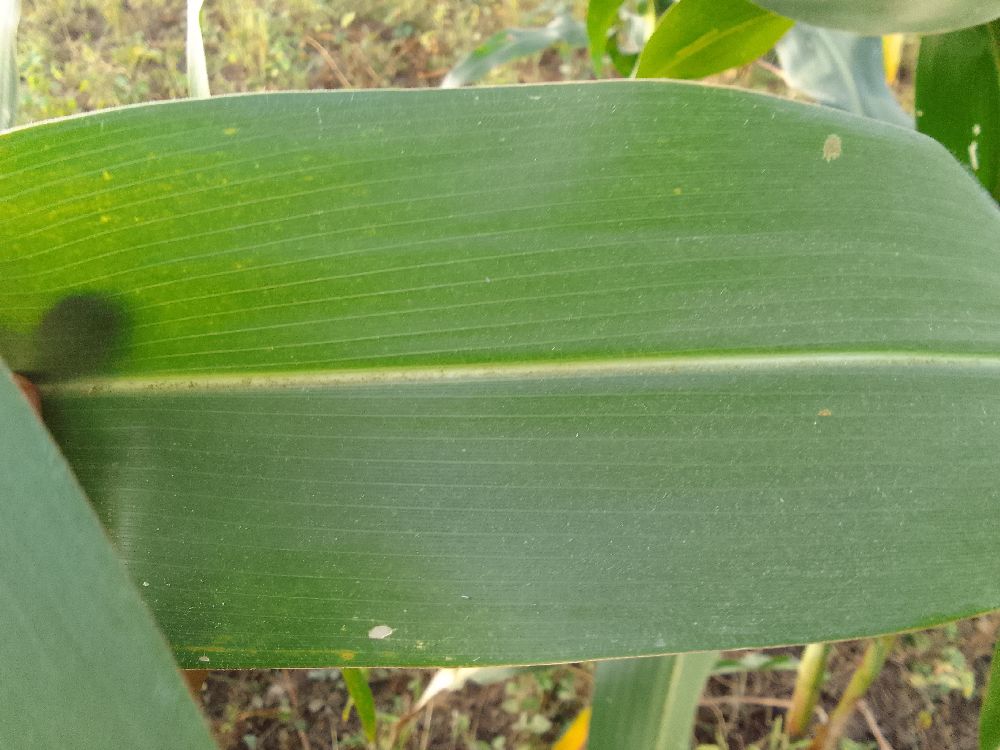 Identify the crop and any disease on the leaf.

maize, healthy
